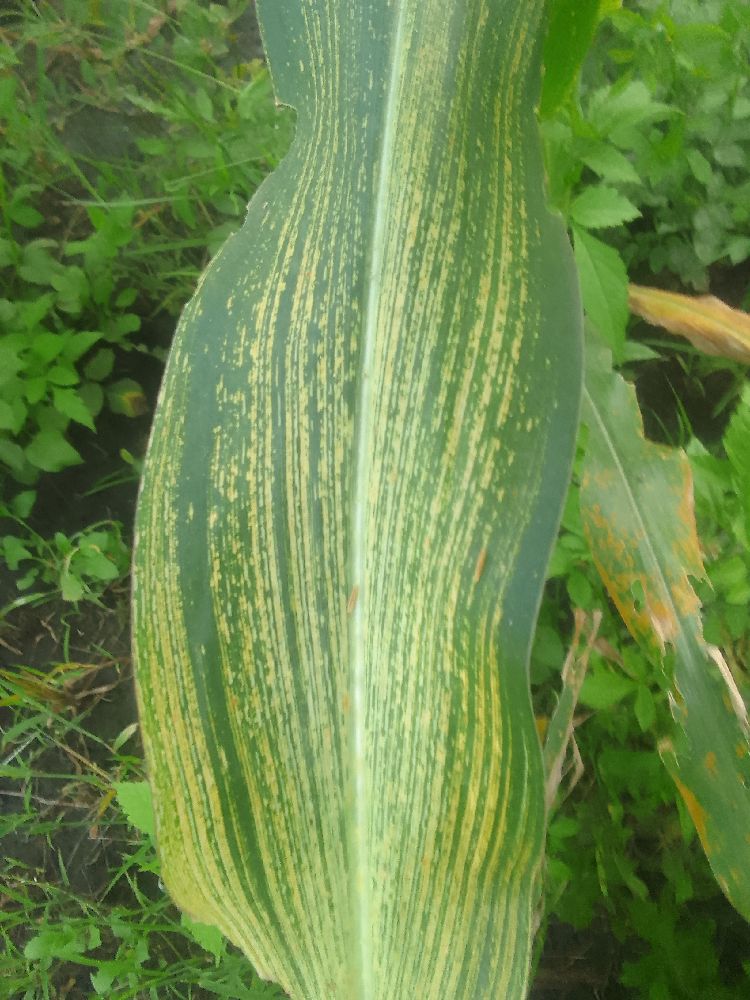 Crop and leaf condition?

maize, maize streak virus
